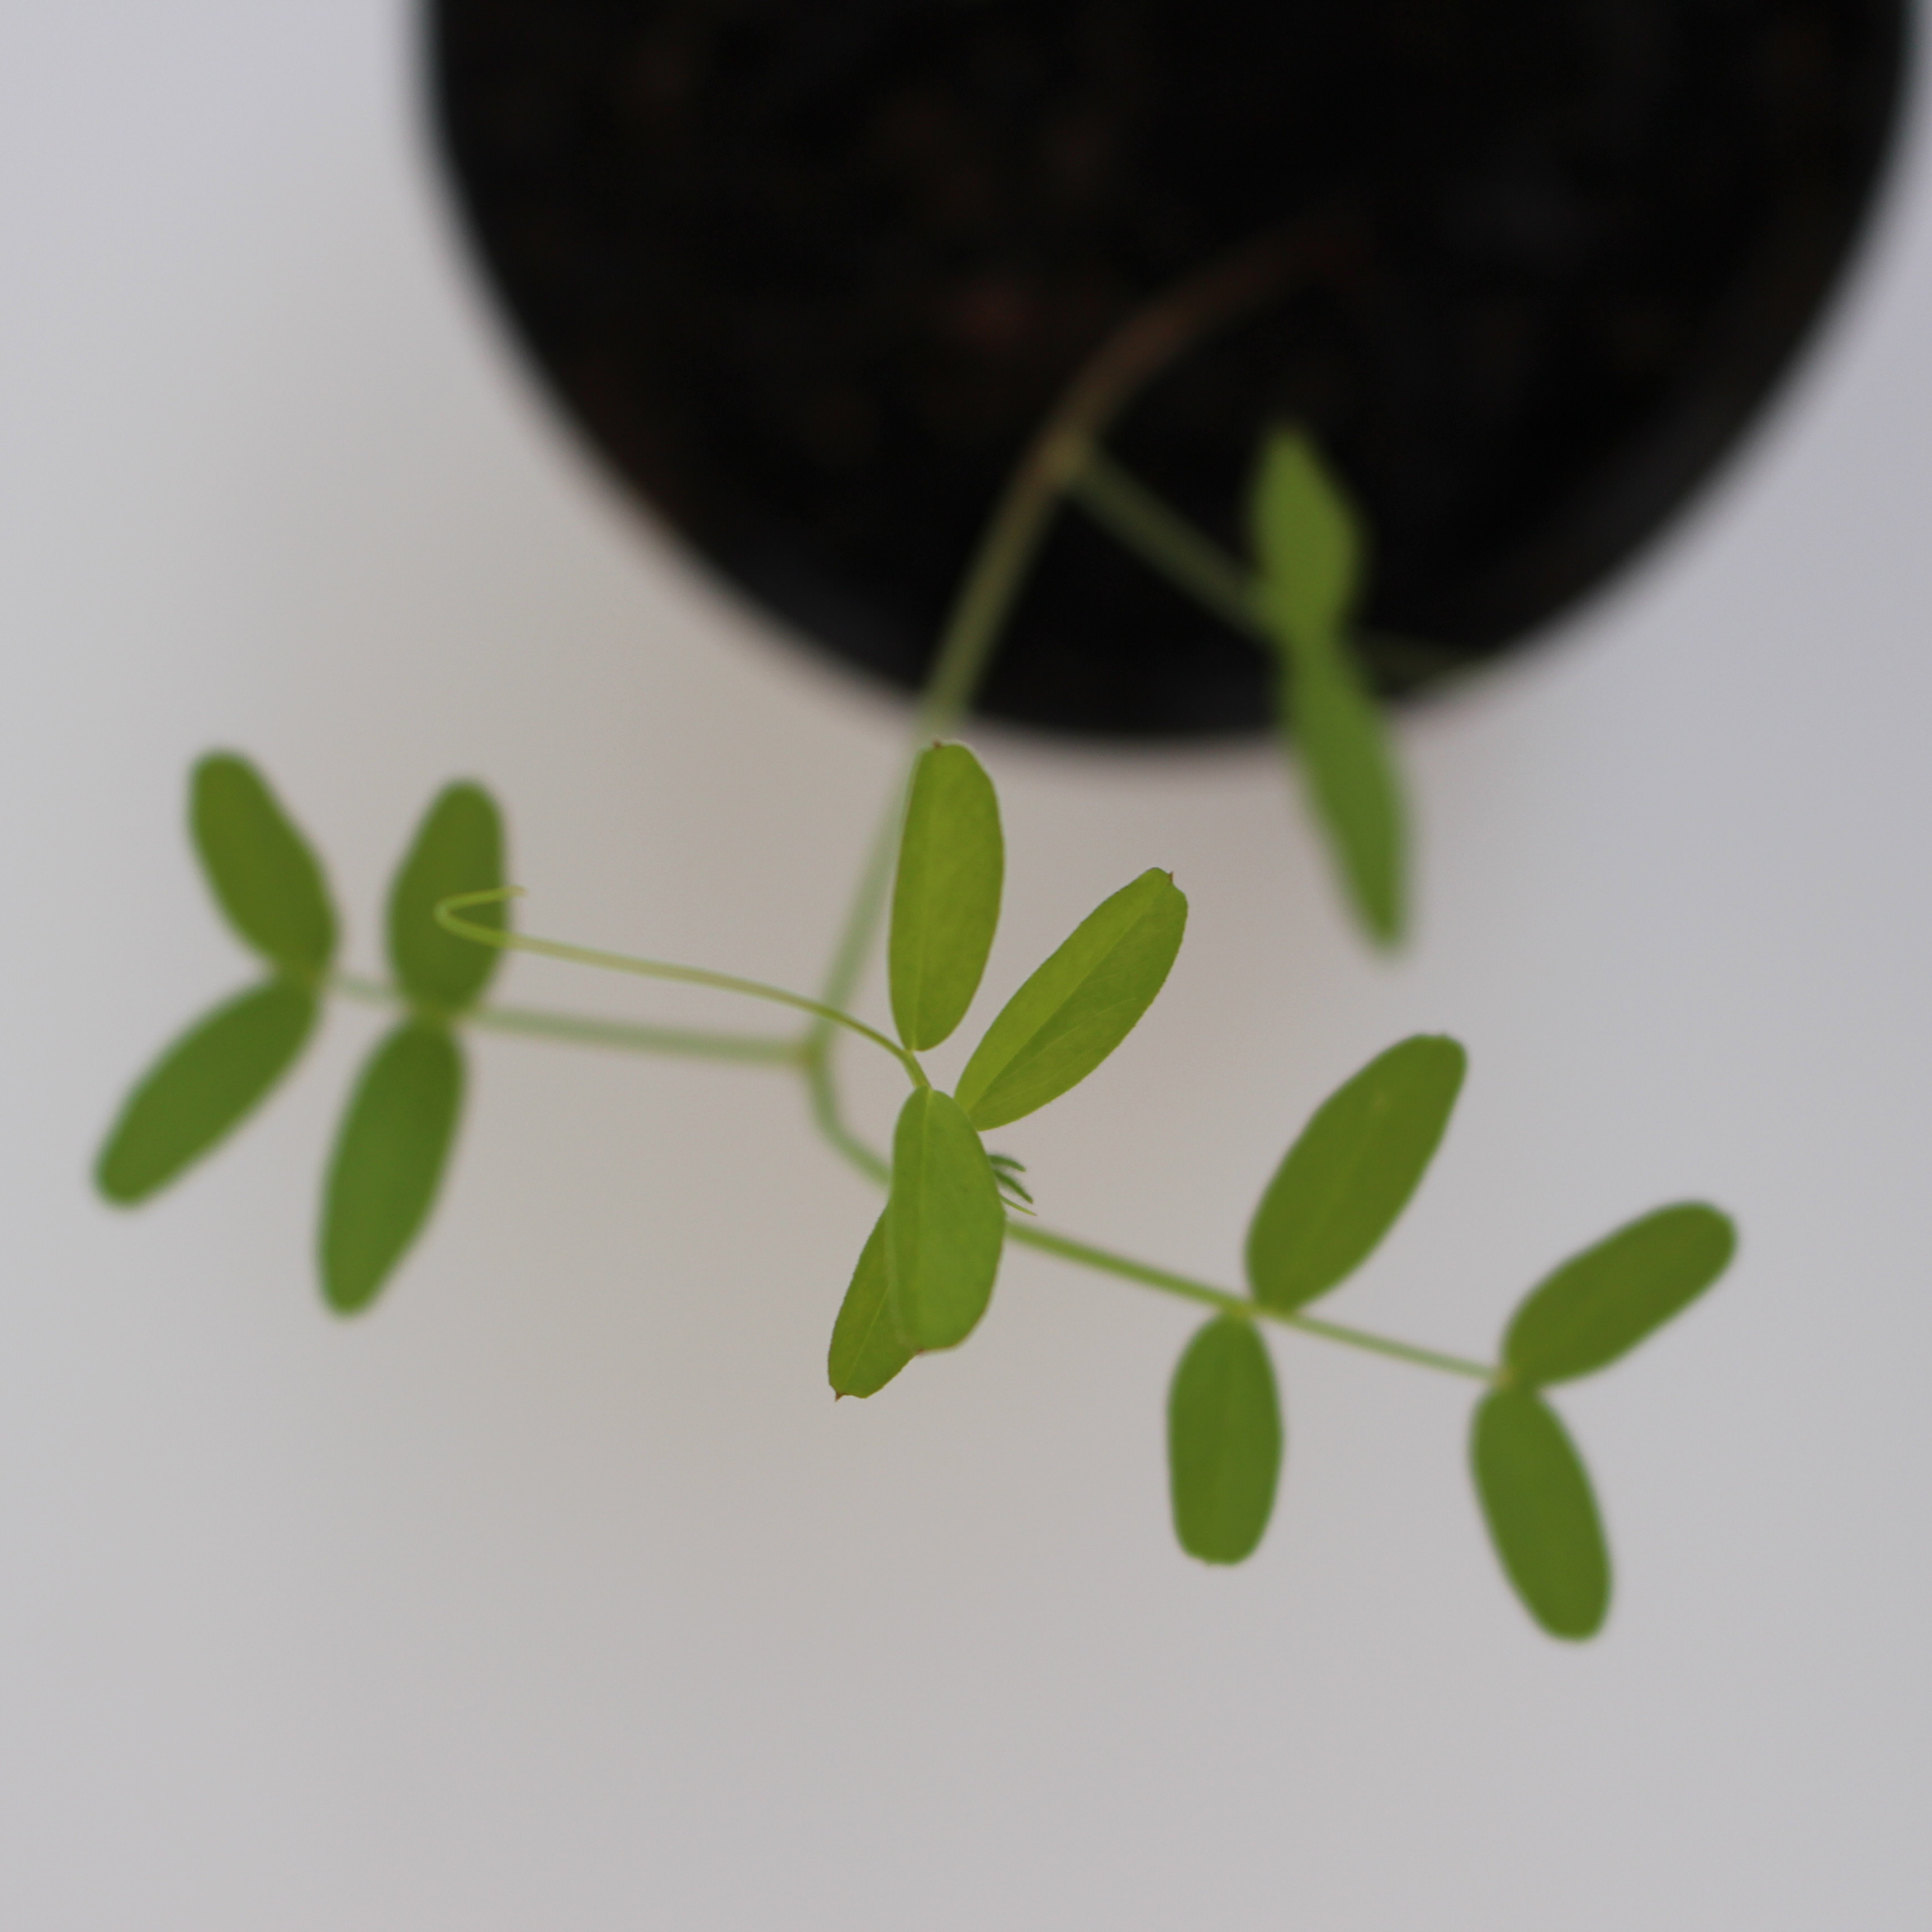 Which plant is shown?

Vicia sativa
